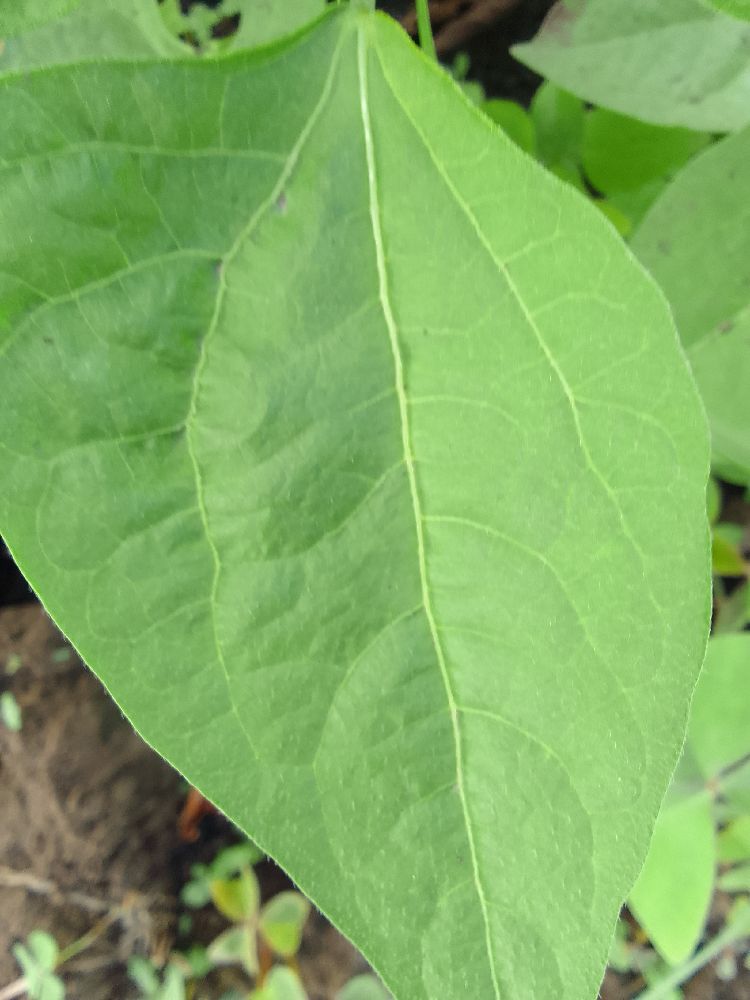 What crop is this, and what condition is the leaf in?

common bean, healthy
